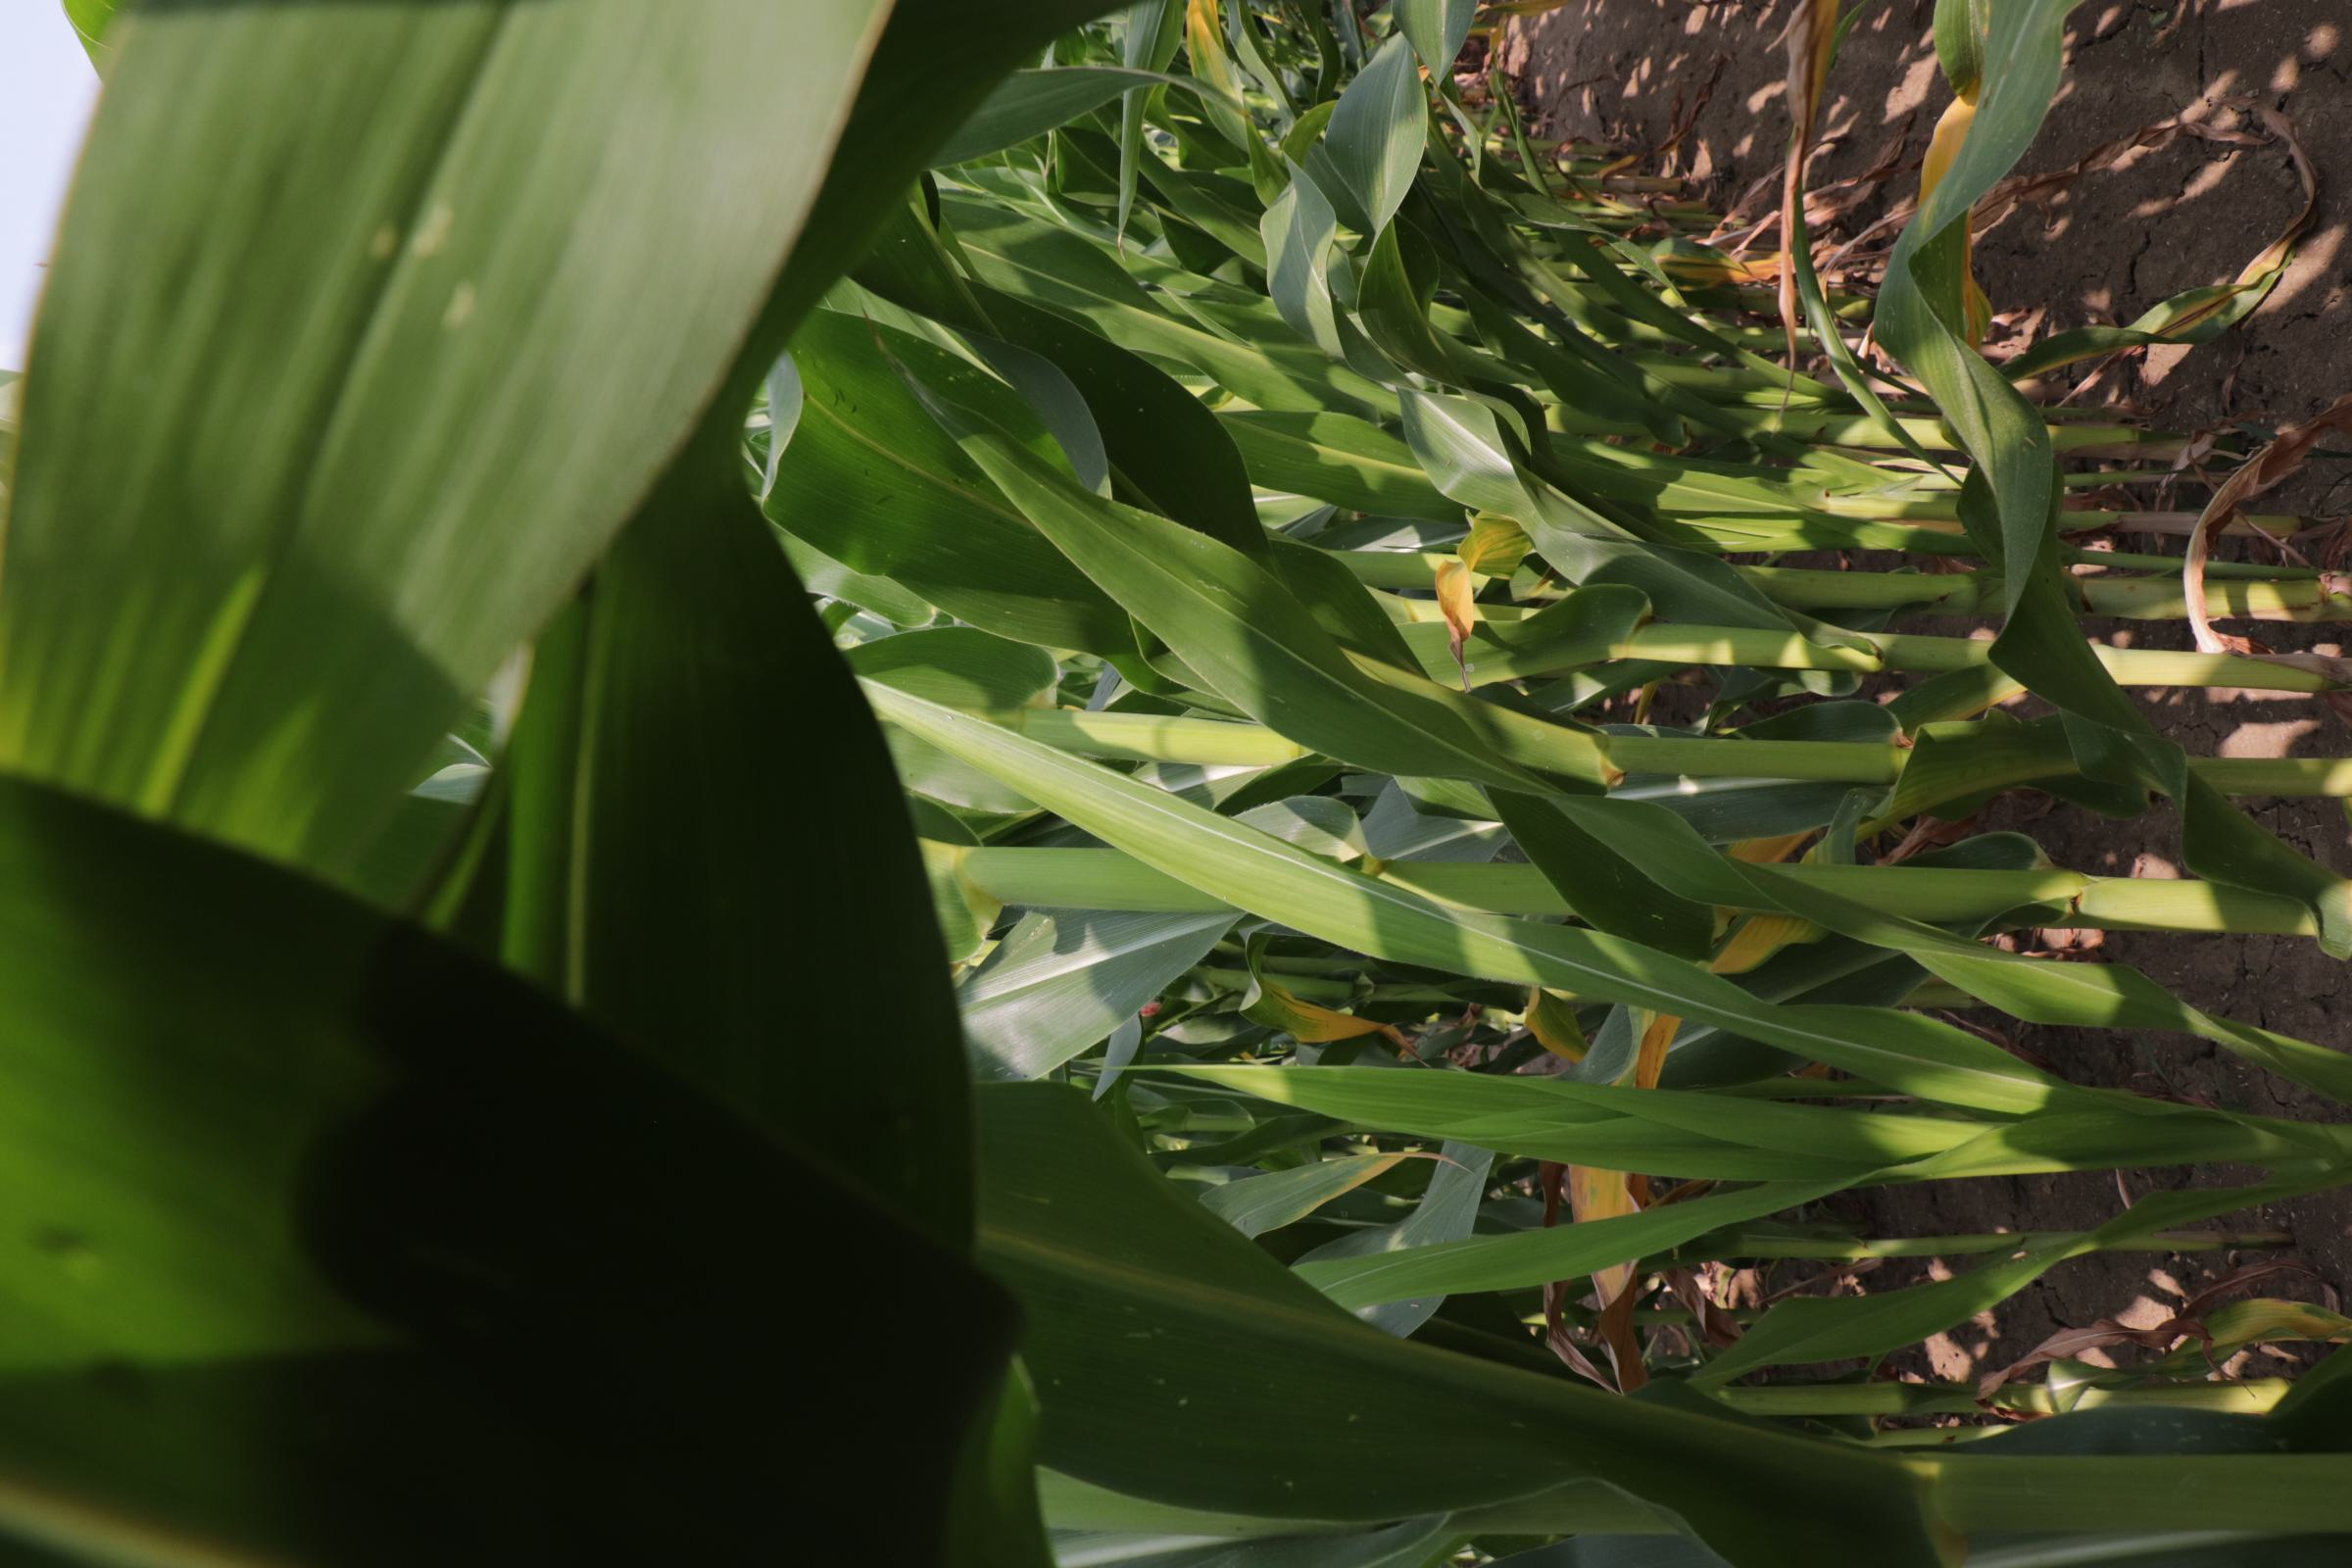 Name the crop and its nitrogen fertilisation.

maize, full nitrogen fertilisation
